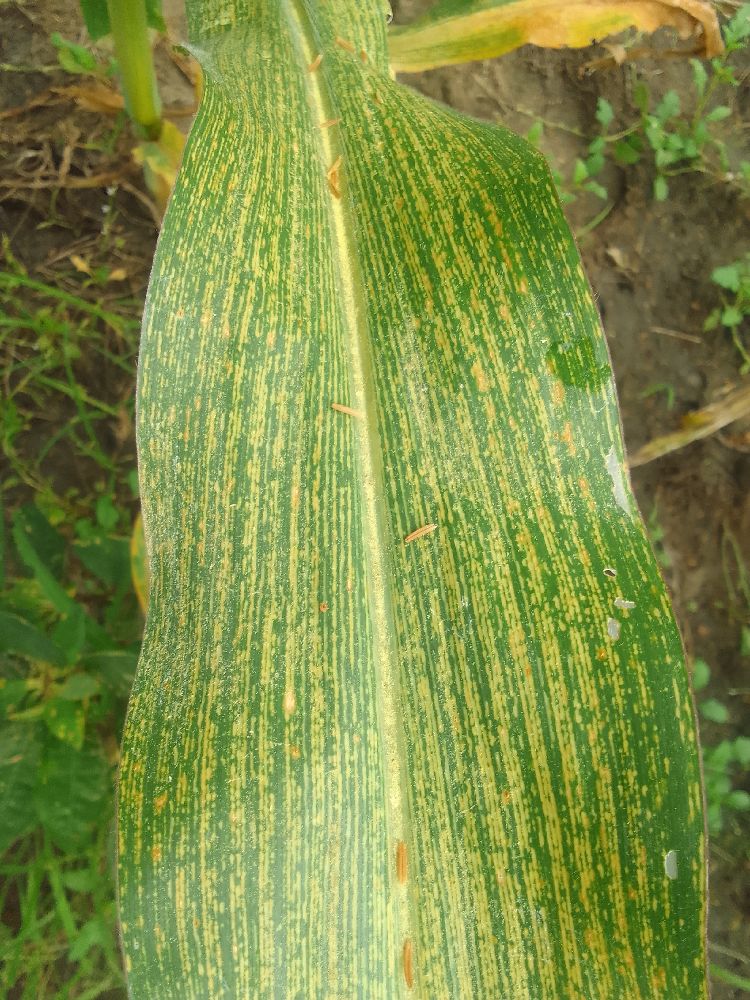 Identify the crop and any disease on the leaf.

maize, maize streak virus
